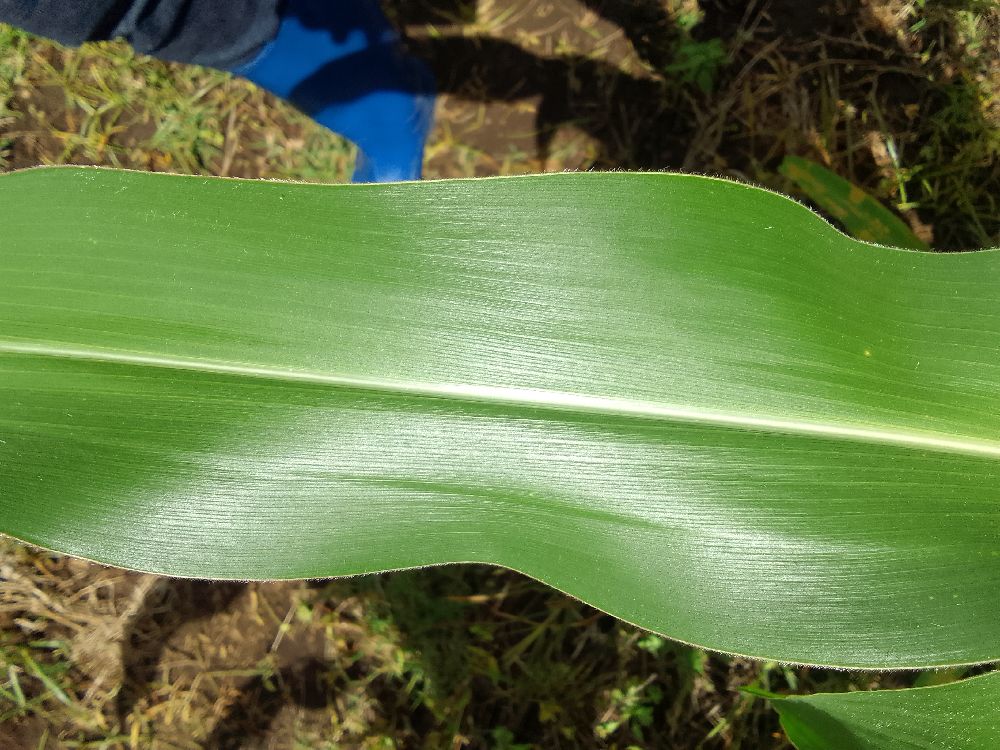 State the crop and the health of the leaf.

maize, healthy
